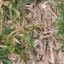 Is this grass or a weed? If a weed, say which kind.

grass
